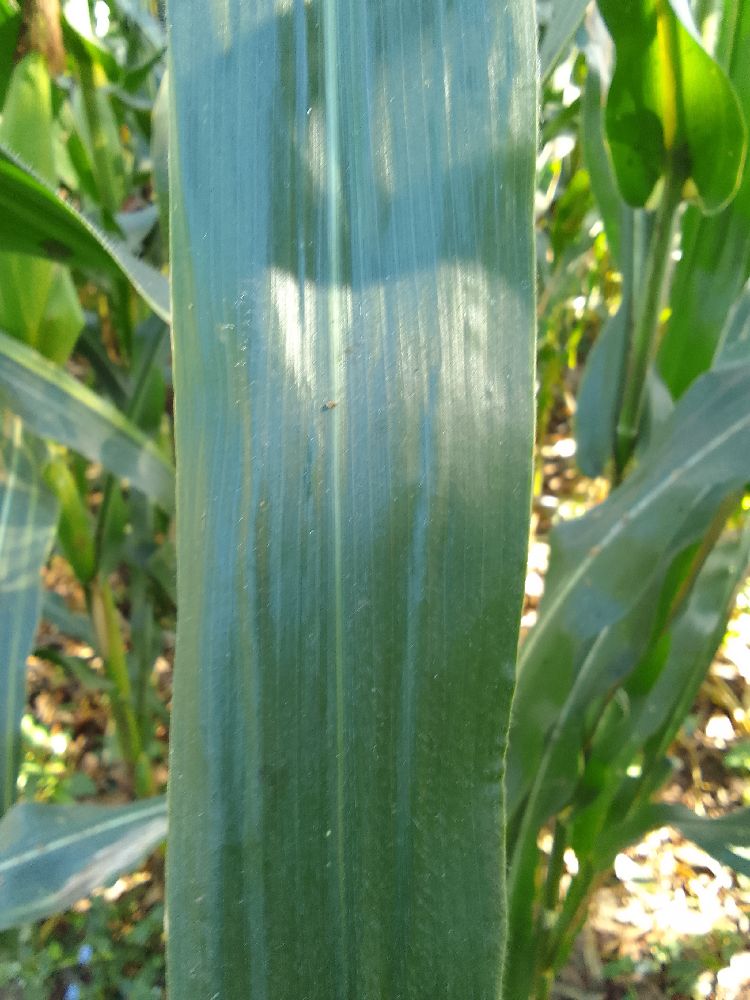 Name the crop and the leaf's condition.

maize, healthy
